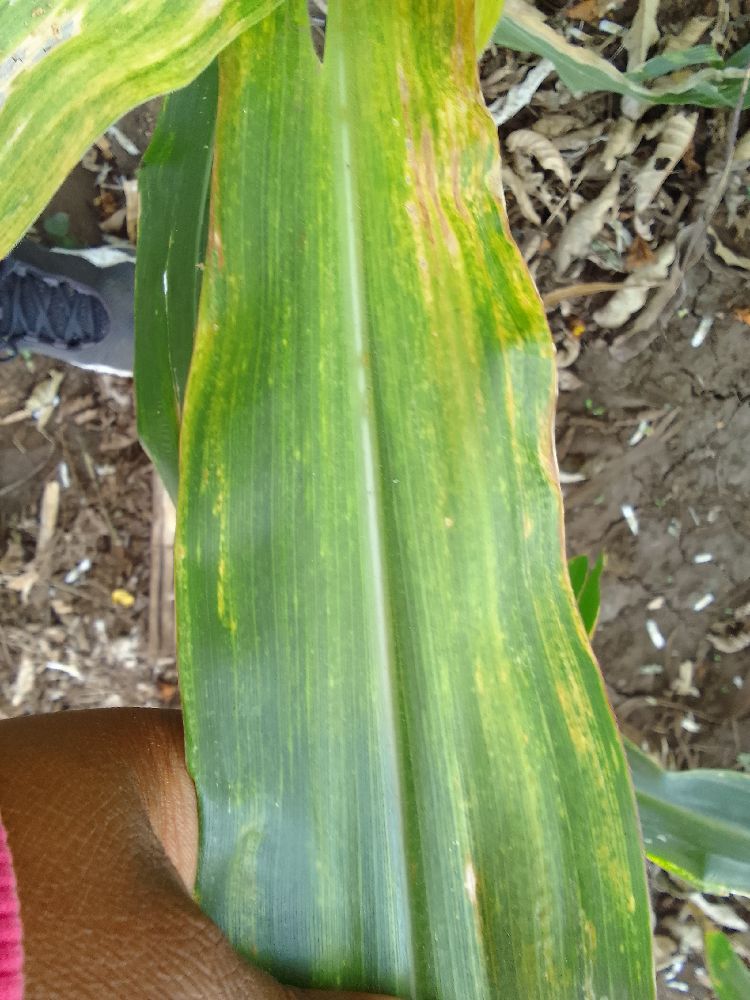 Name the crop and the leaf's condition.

maize, maize lethal necrosis
